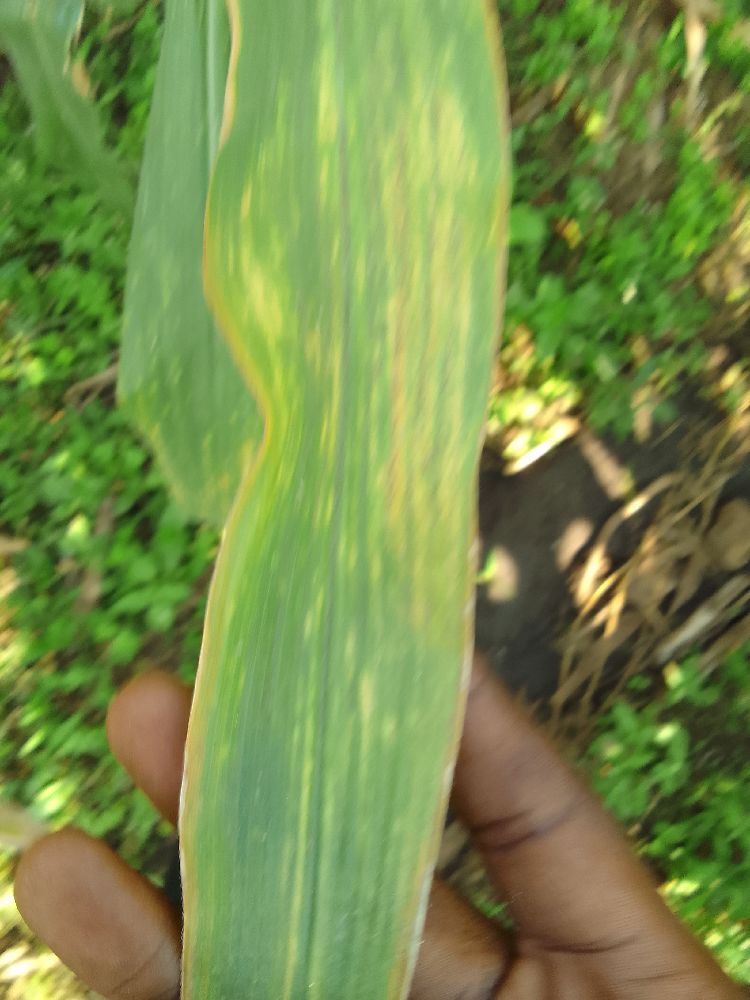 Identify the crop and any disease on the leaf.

maize, maize lethal necrosis
